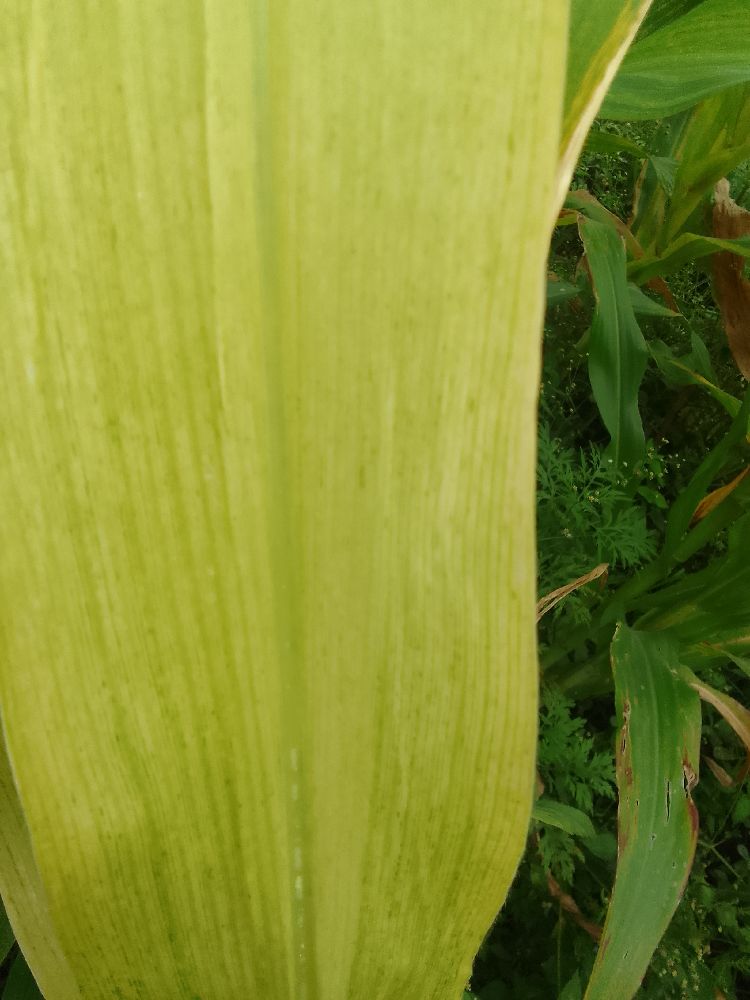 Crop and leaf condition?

maize, maize lethal necrosis
